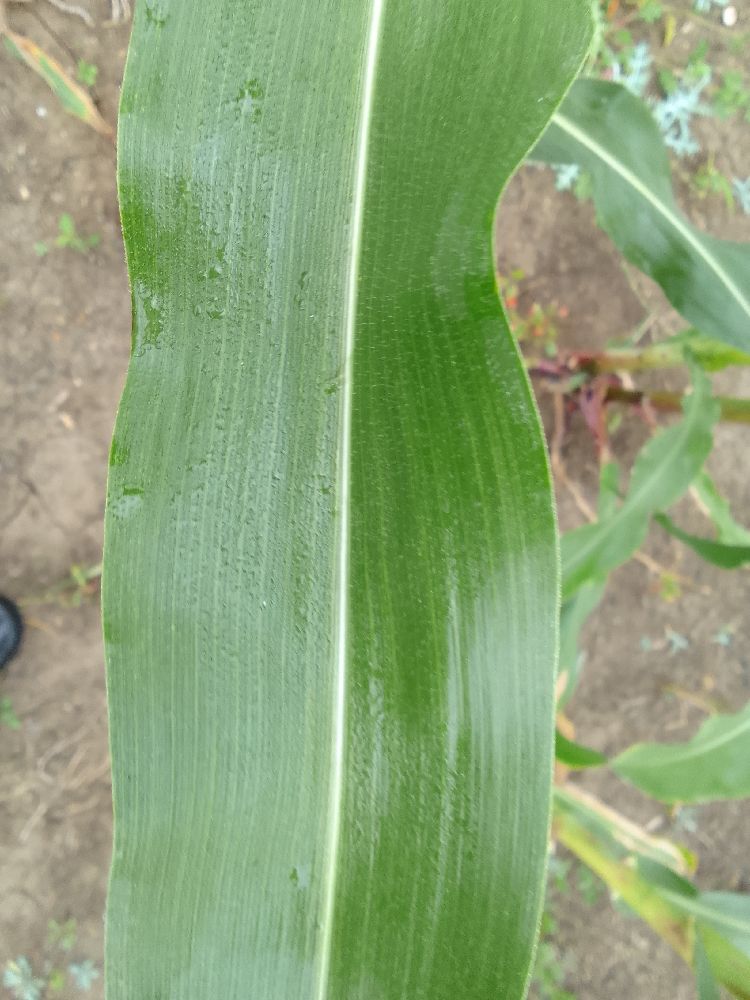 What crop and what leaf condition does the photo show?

maize, healthy
